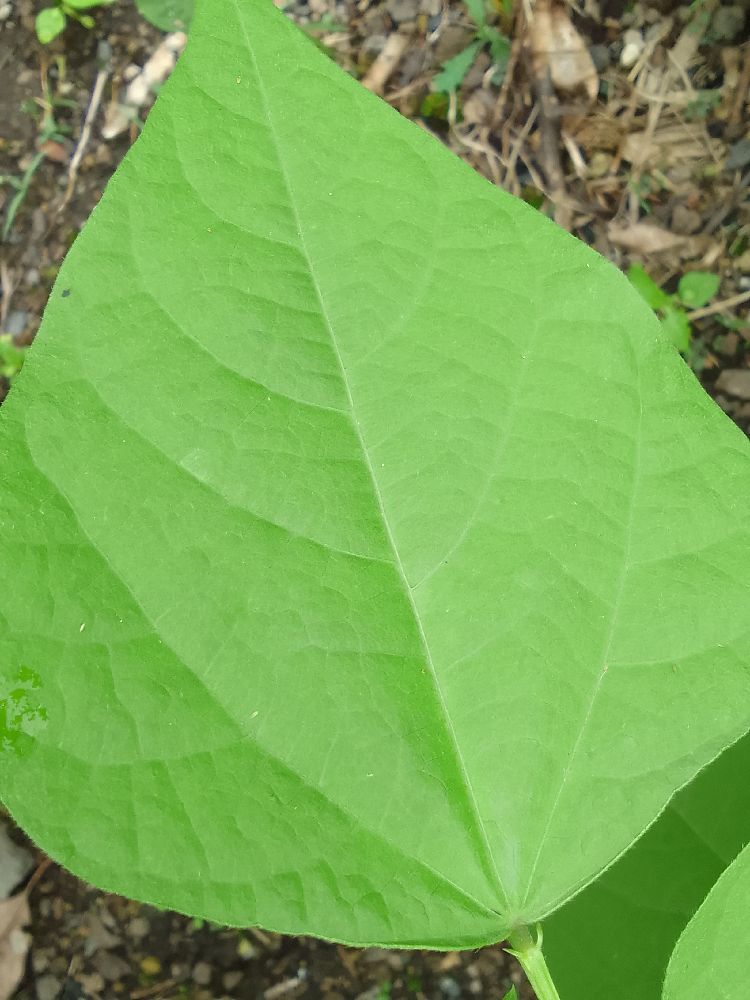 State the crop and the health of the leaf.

common bean, healthy
